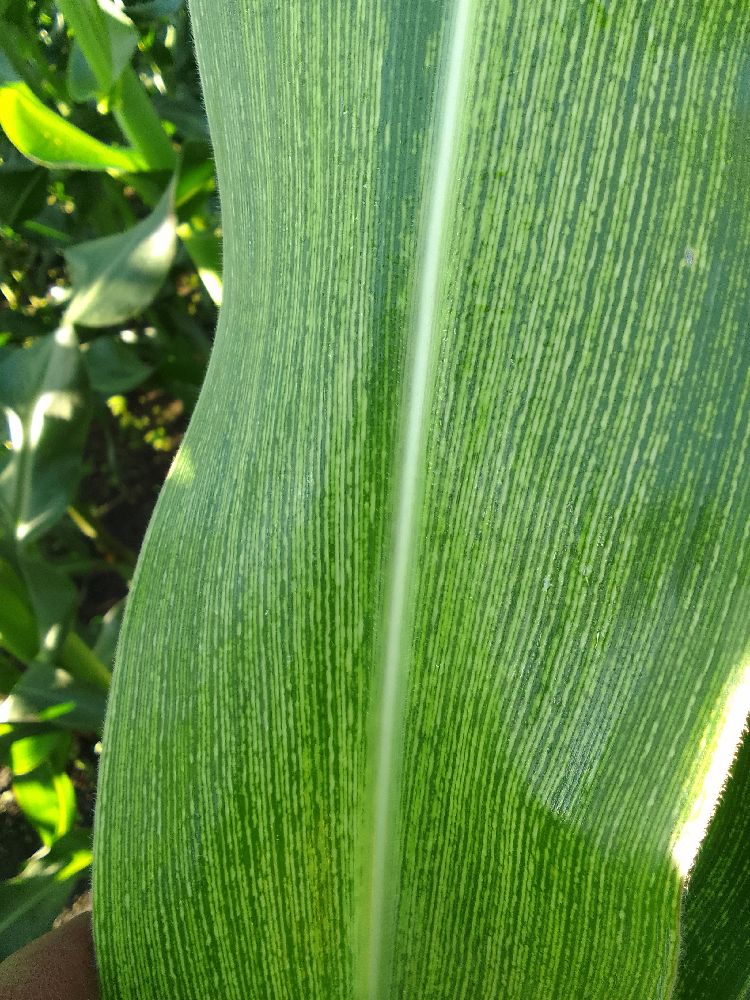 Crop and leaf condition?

maize, maize streak virus
